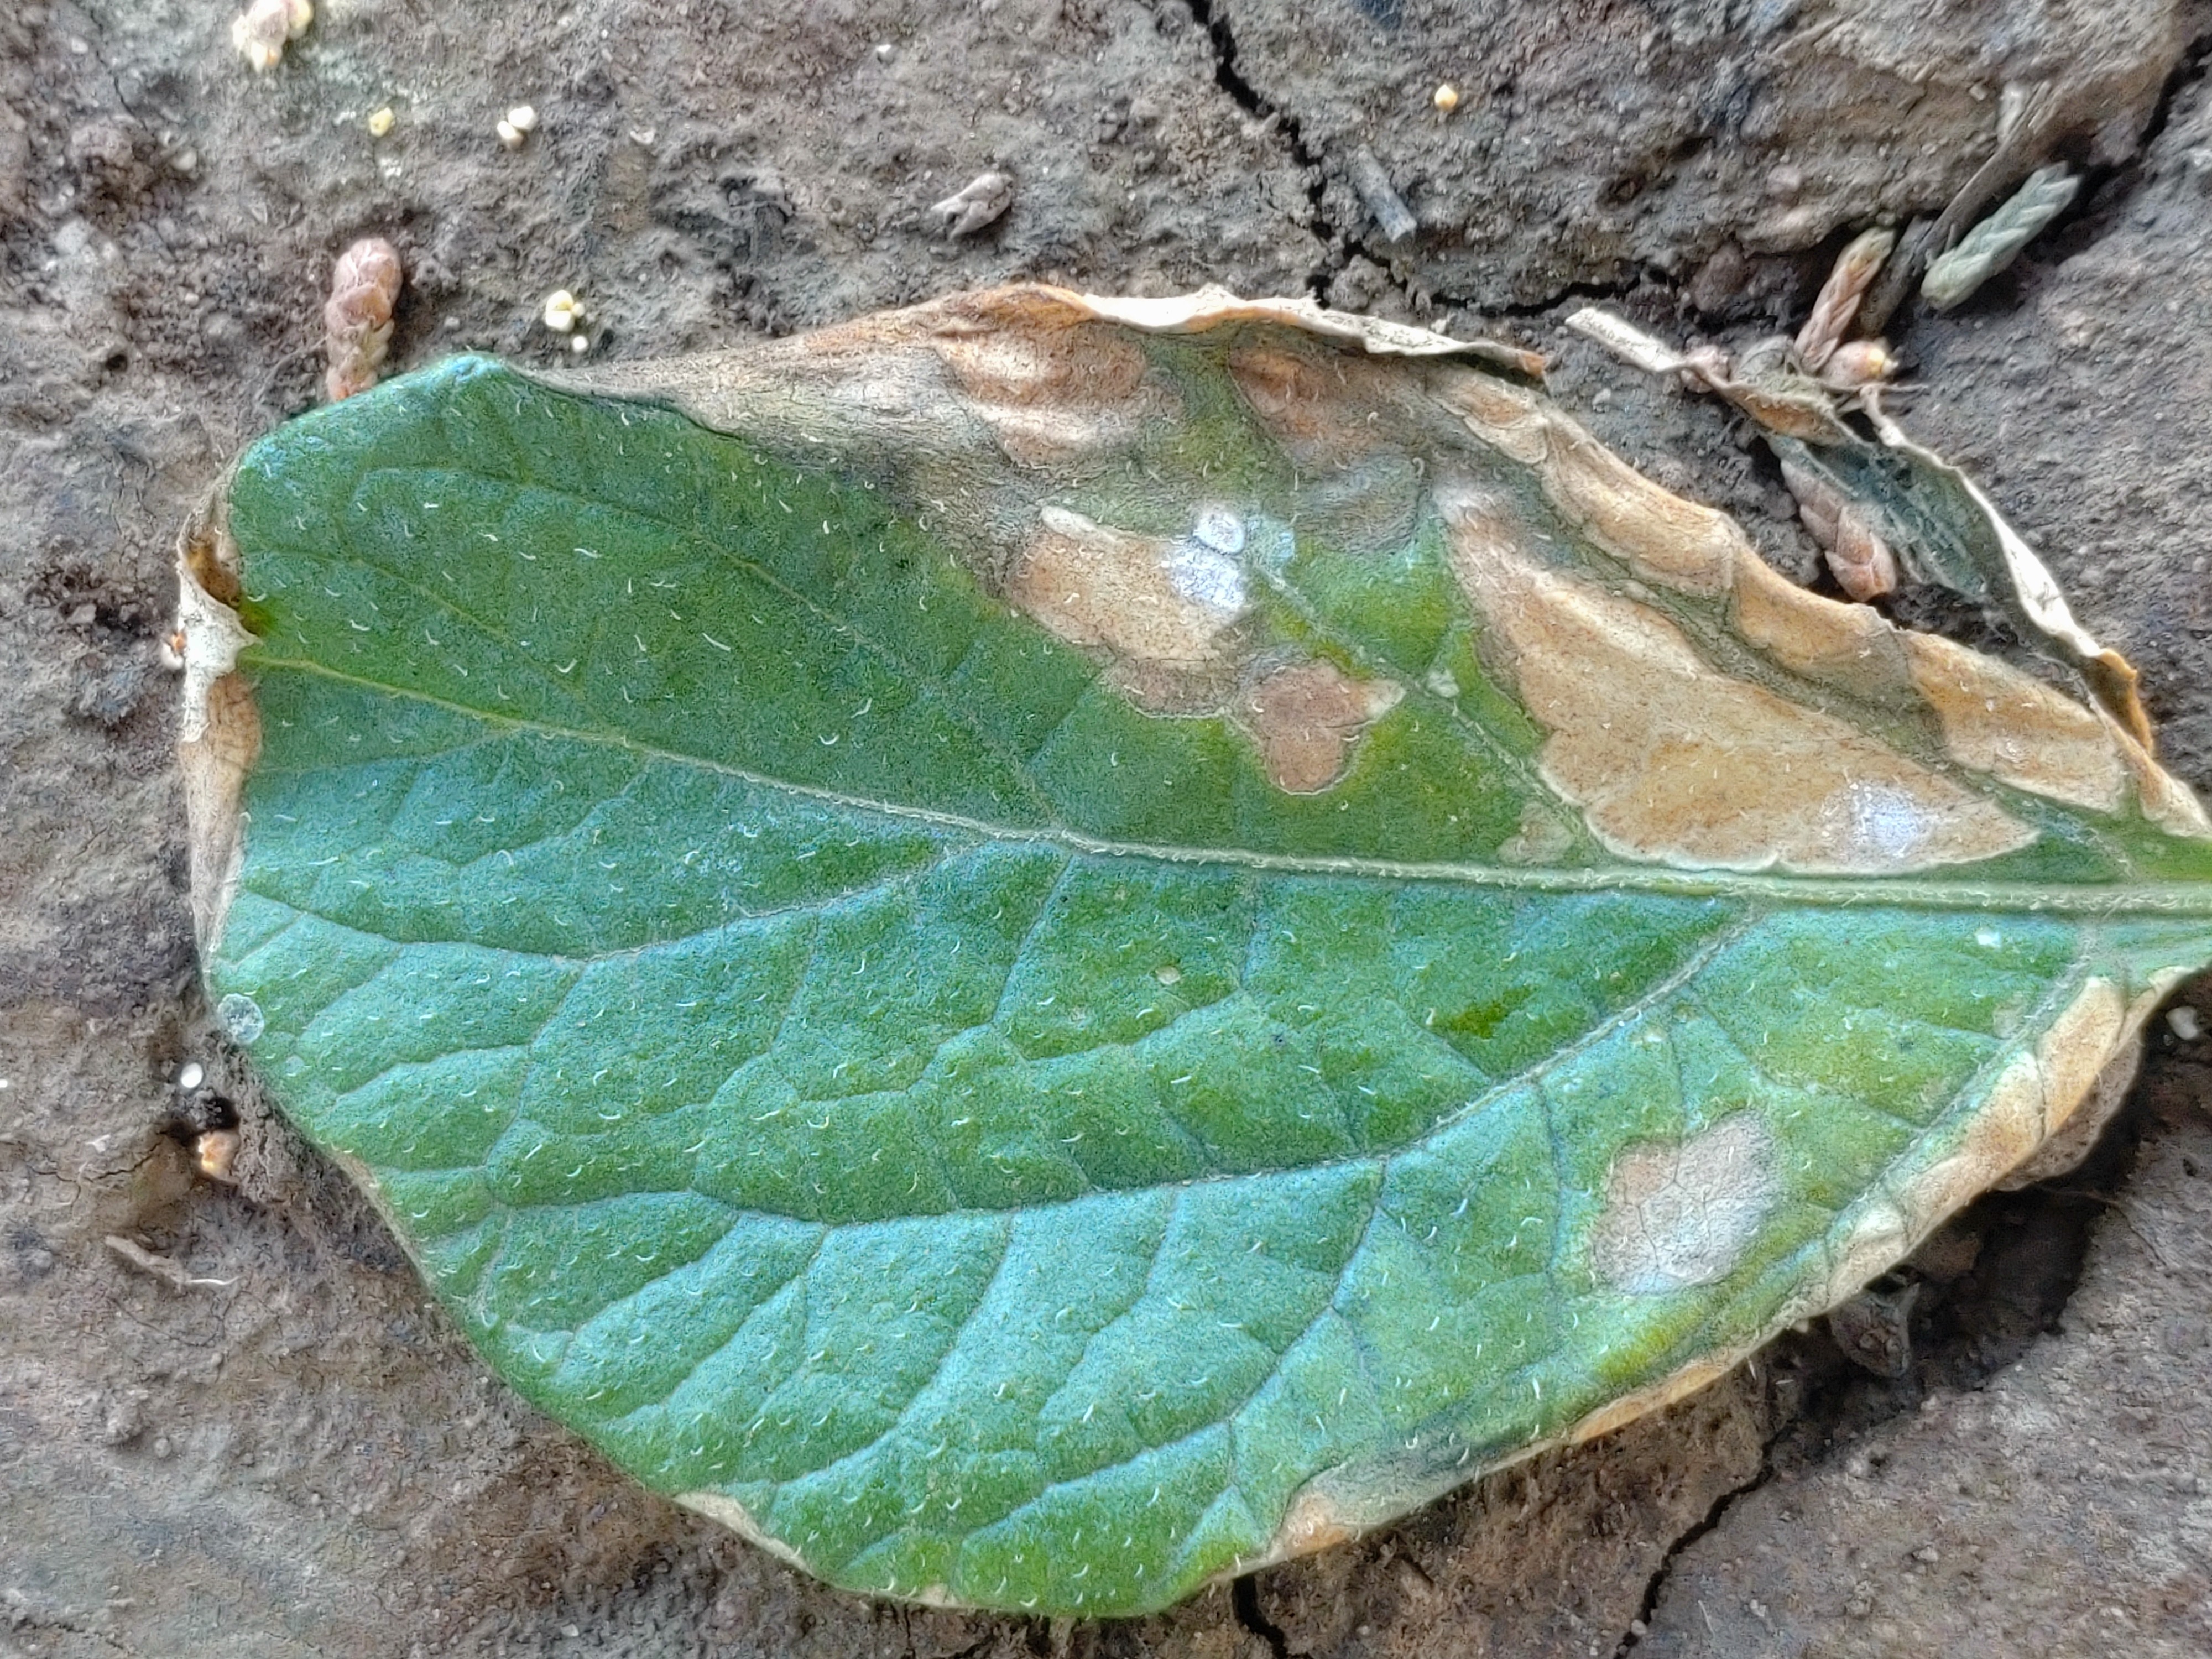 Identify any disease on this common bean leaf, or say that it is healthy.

rust
